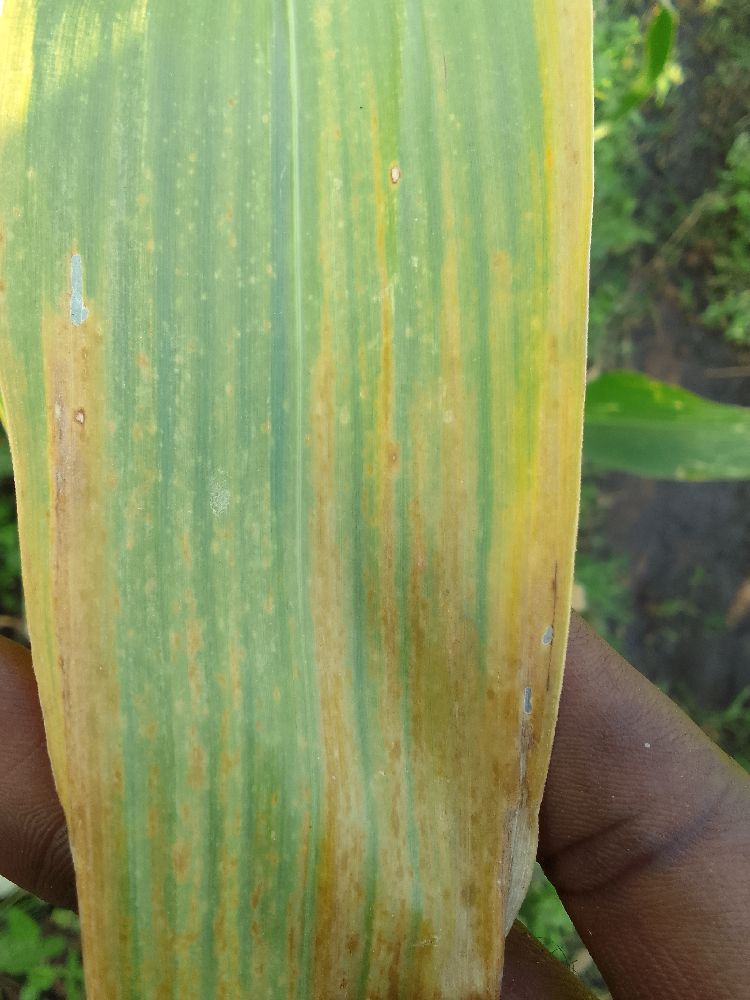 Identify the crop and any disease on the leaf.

maize, maize lethal necrosis
